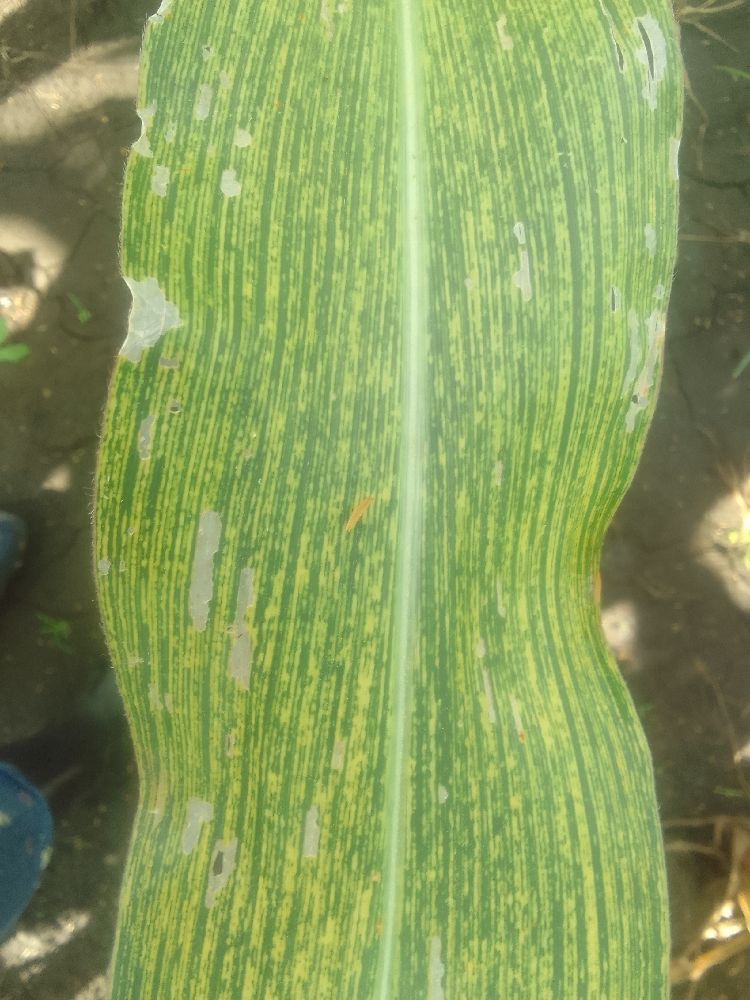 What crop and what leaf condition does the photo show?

maize, maize streak virus
